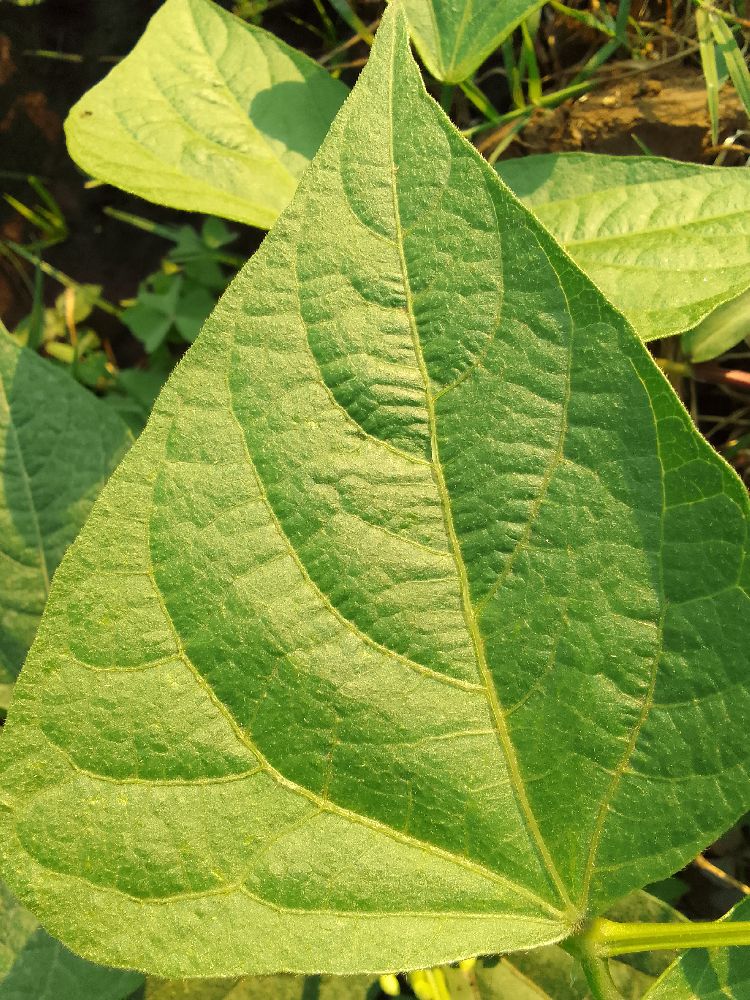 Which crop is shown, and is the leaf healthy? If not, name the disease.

common bean, healthy
